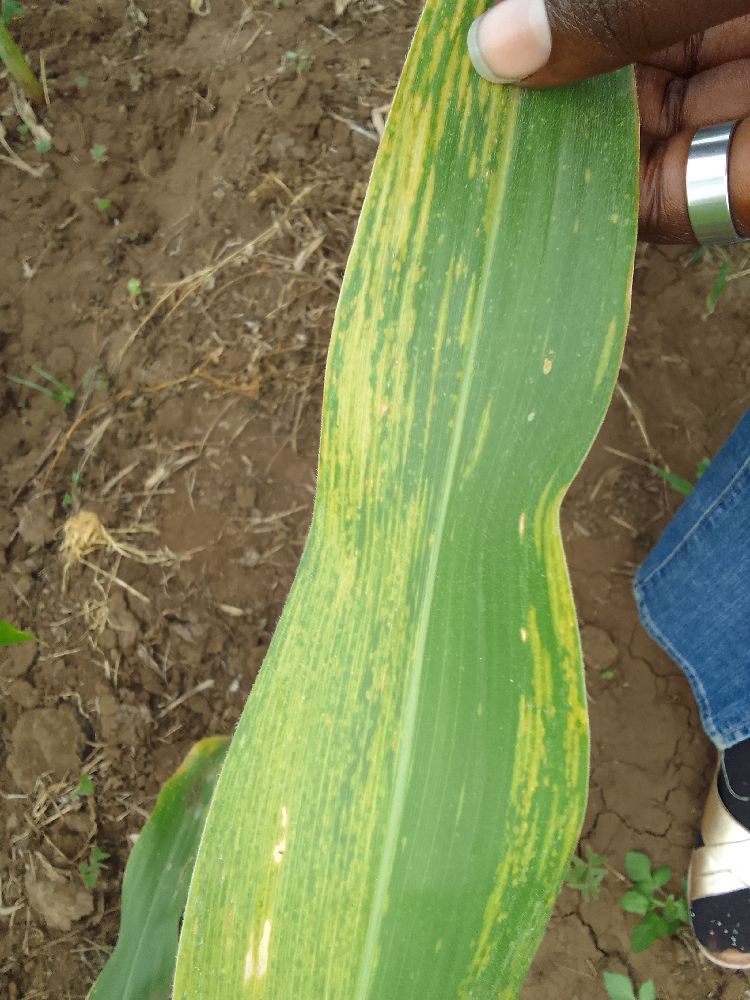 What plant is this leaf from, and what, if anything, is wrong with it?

maize, maize lethal necrosis
